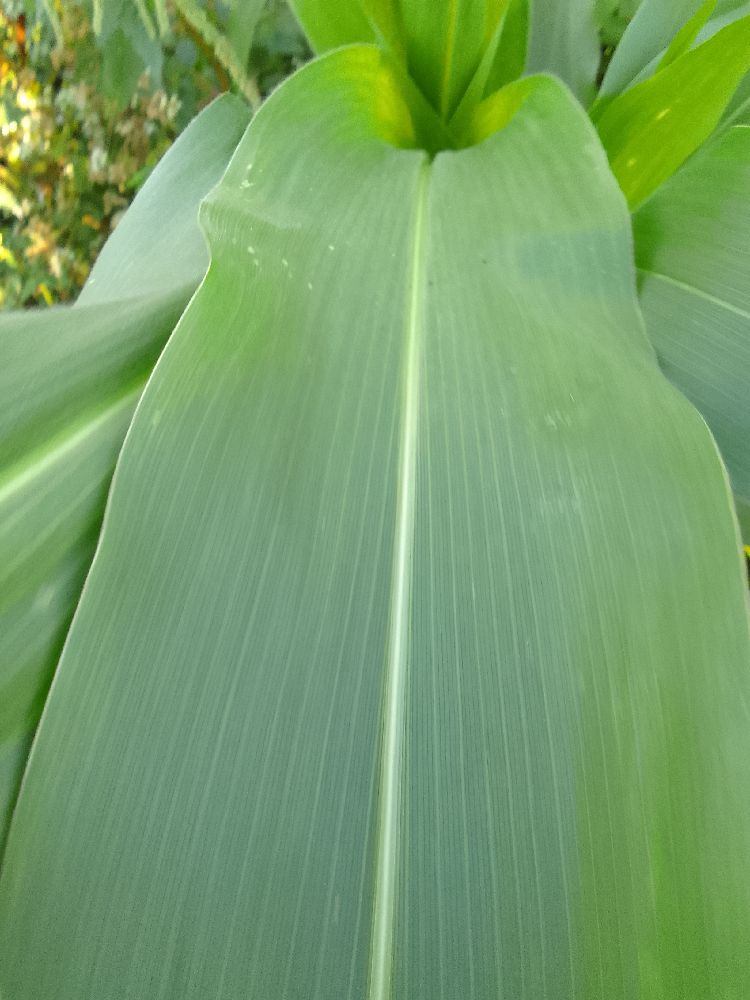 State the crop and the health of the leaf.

maize, healthy
